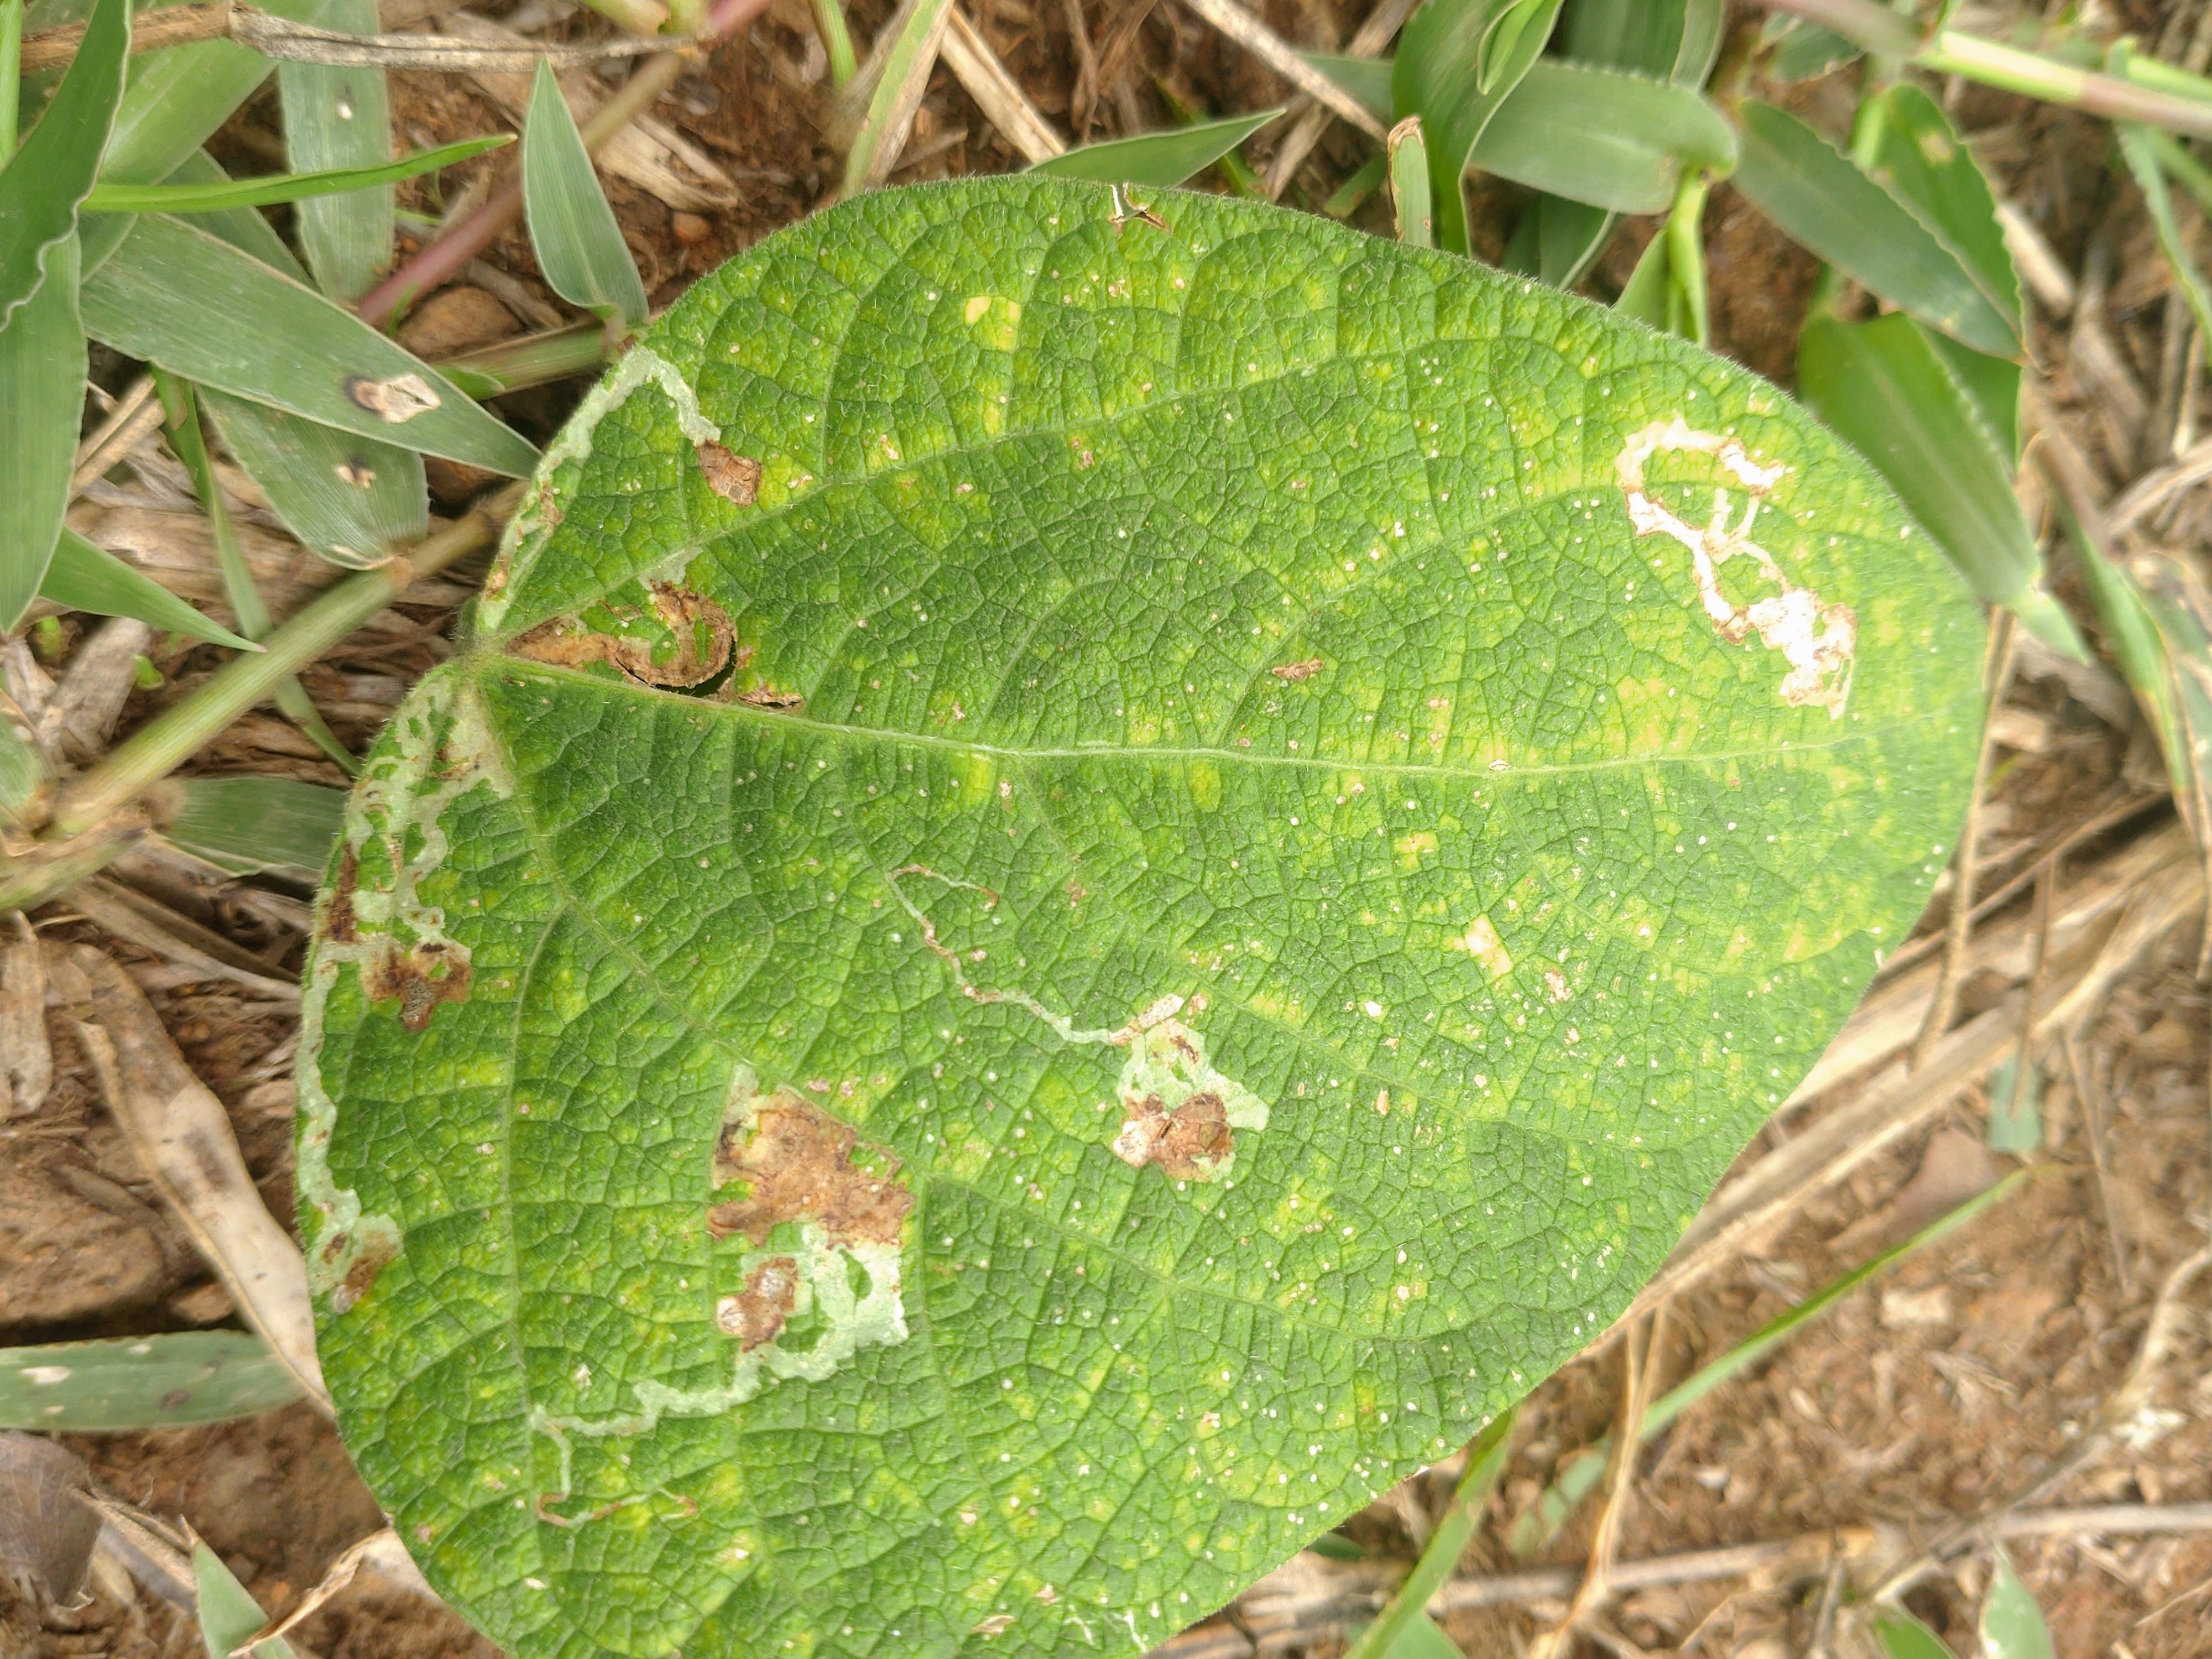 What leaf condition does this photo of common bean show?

rust
